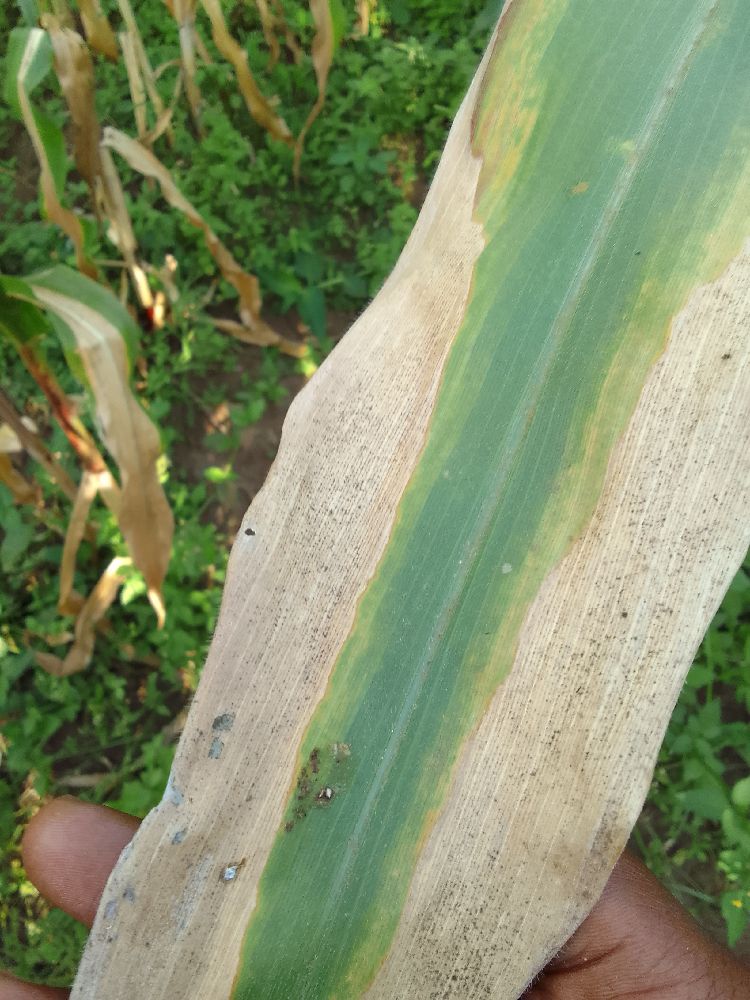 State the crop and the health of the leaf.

maize, maize lethal necrosis
